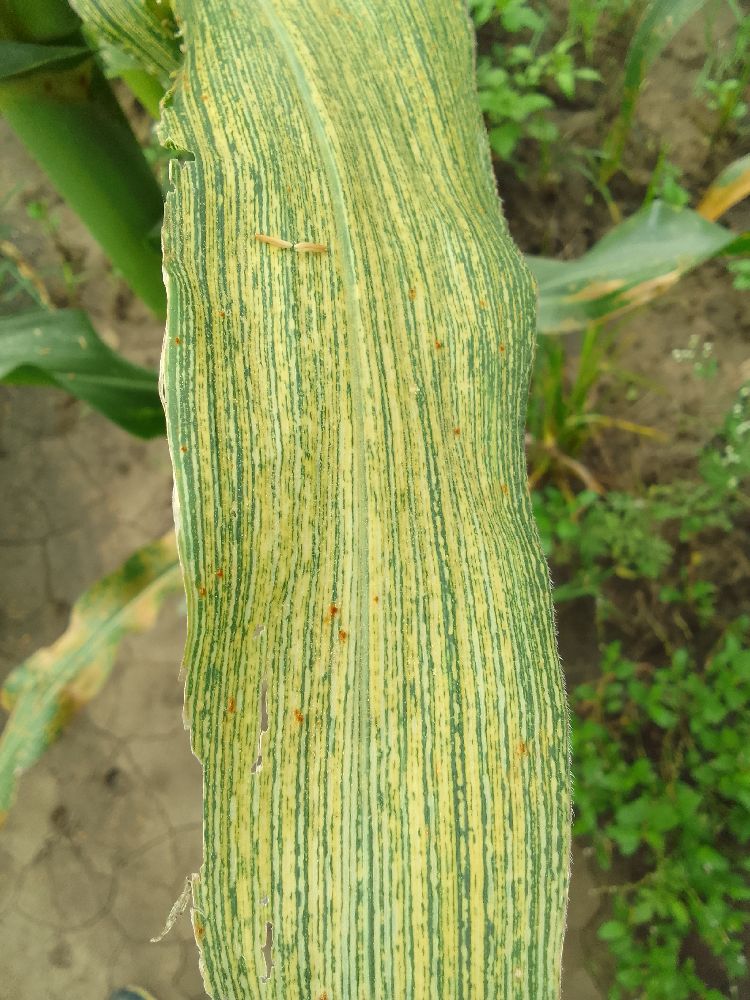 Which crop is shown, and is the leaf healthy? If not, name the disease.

maize, maize streak virus
